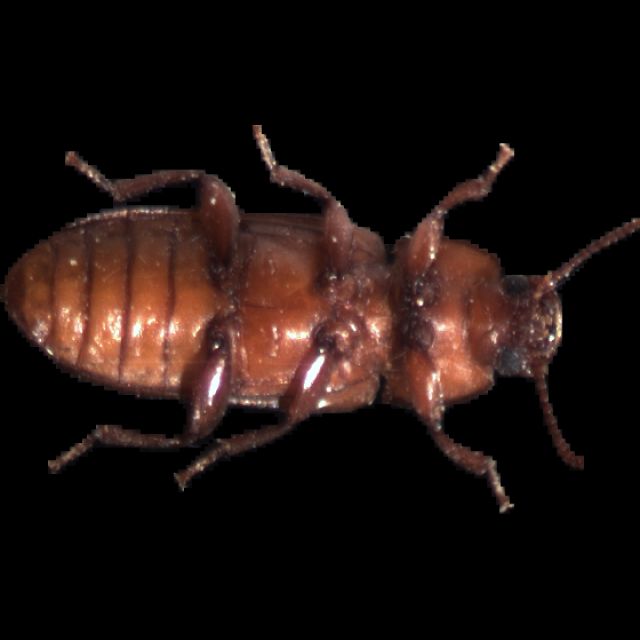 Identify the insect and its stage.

mealworm beetle
